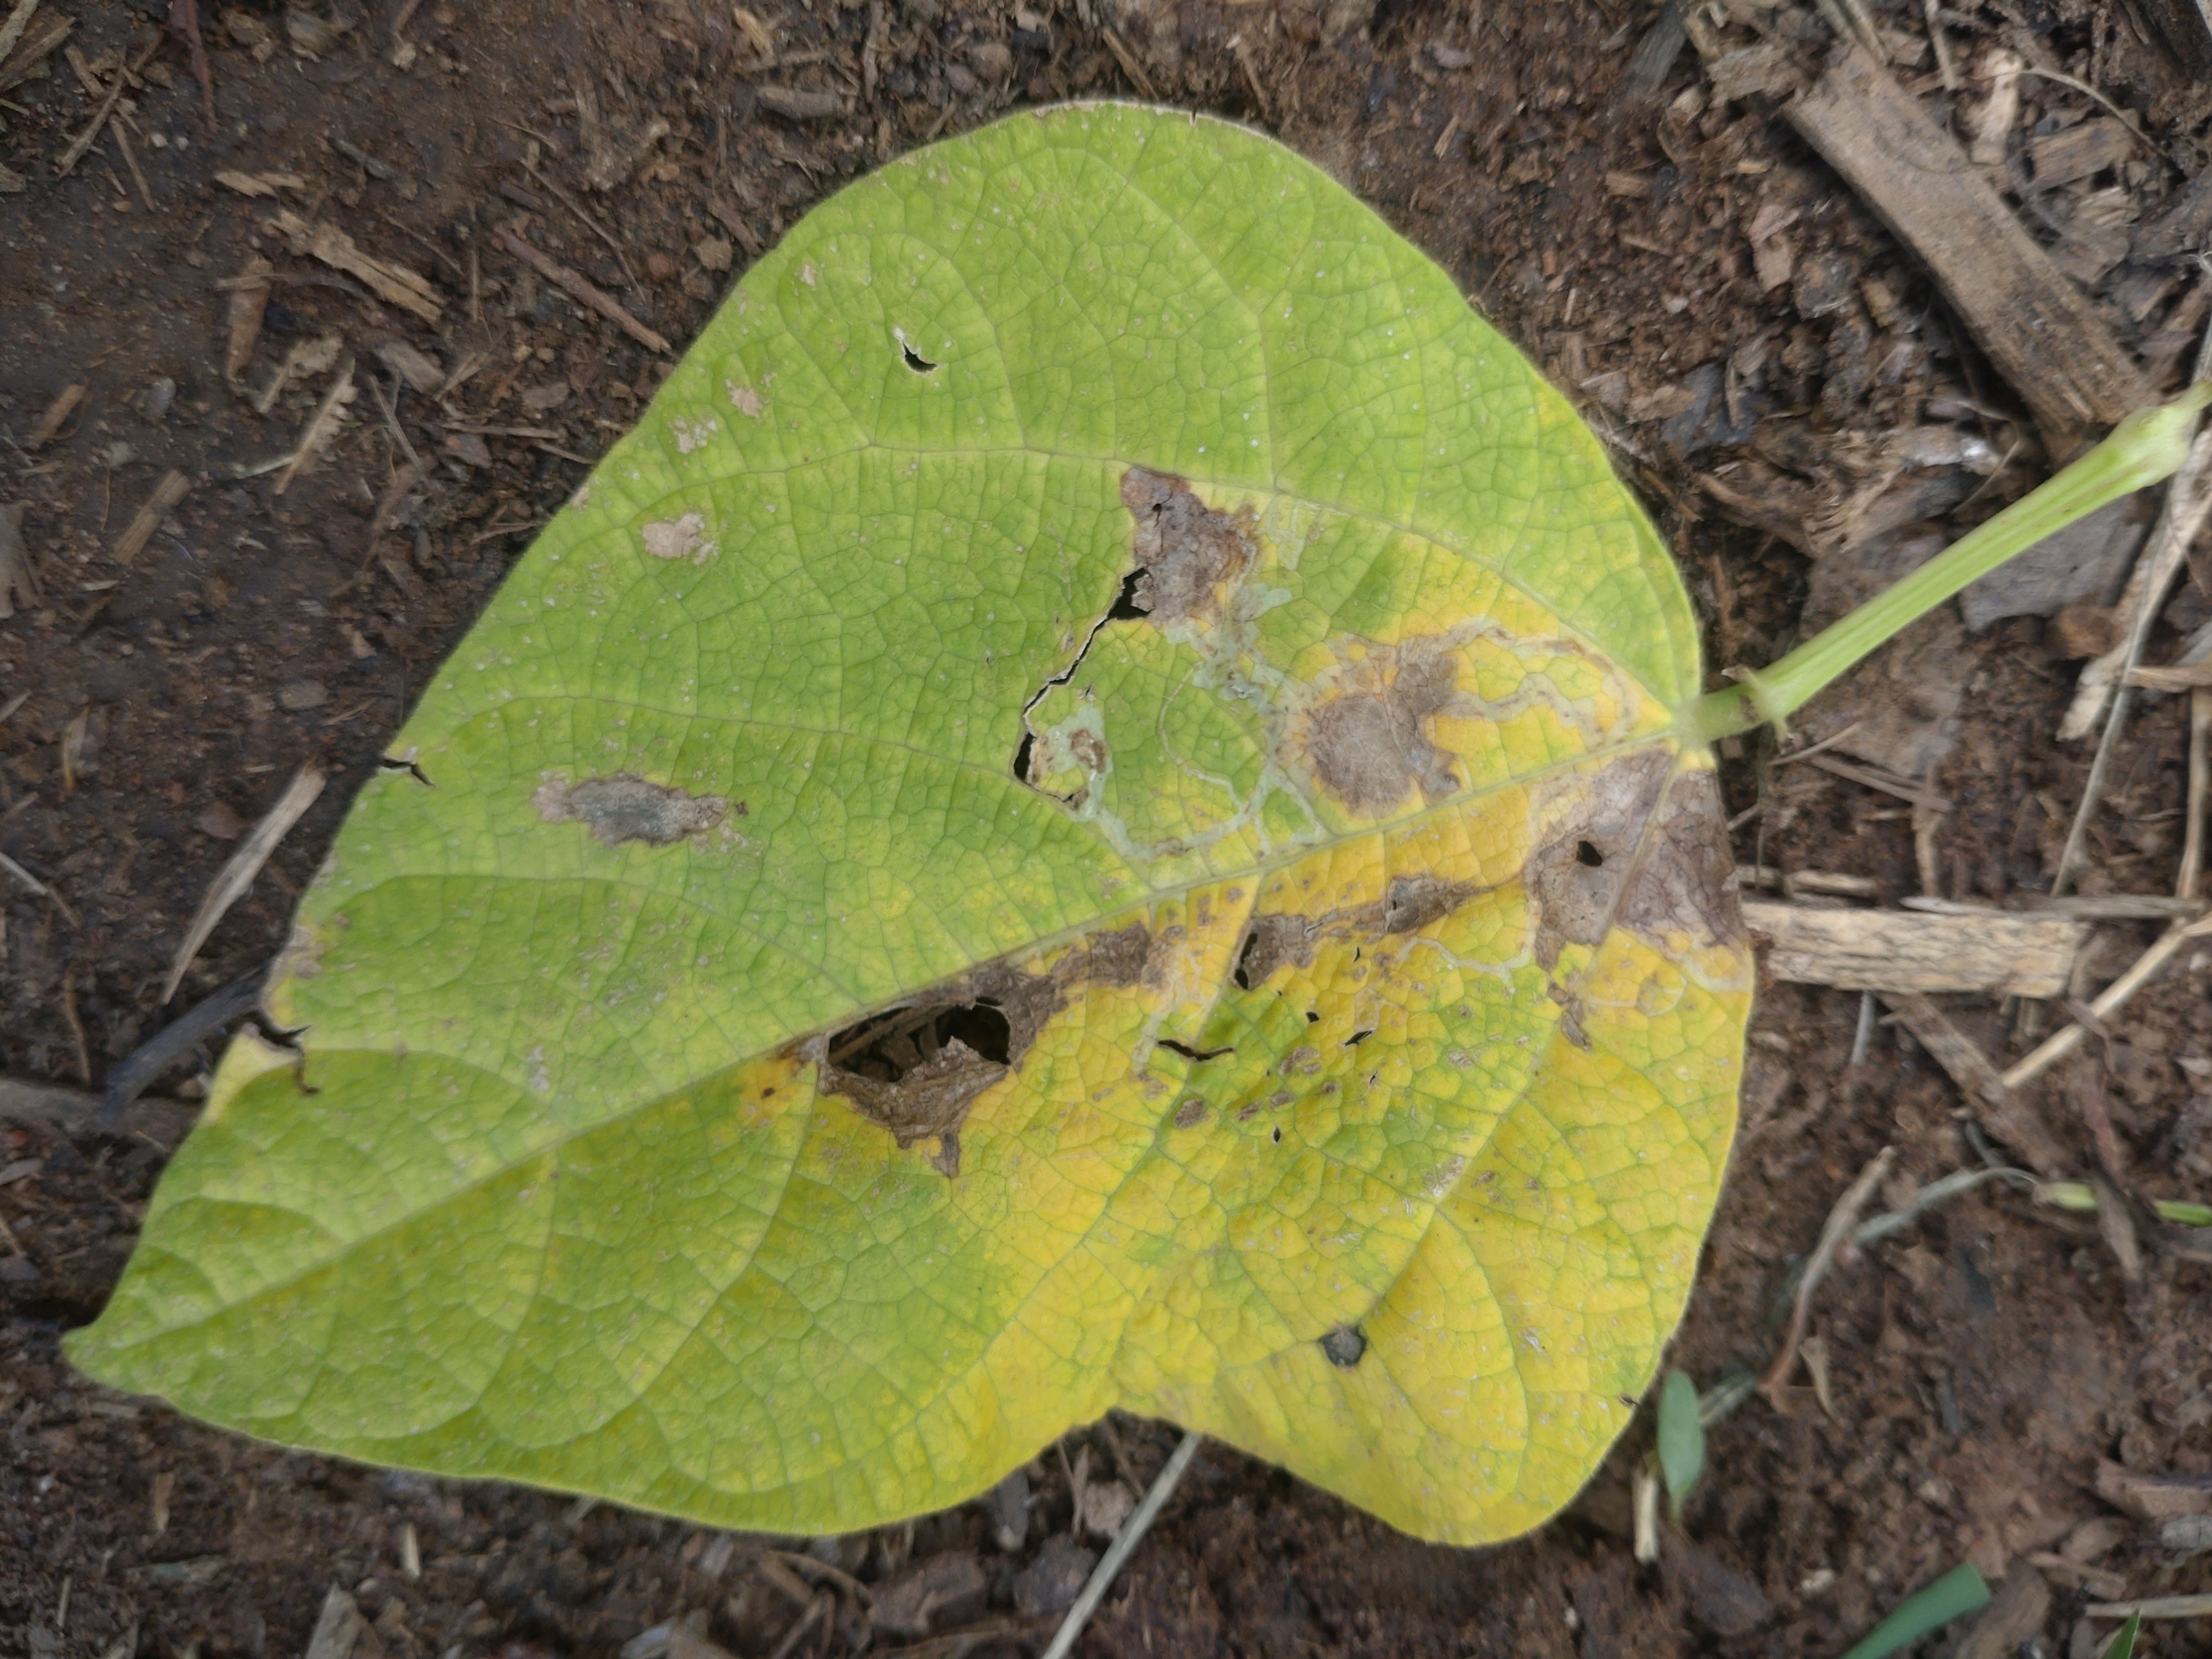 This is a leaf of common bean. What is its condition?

anthracnose
